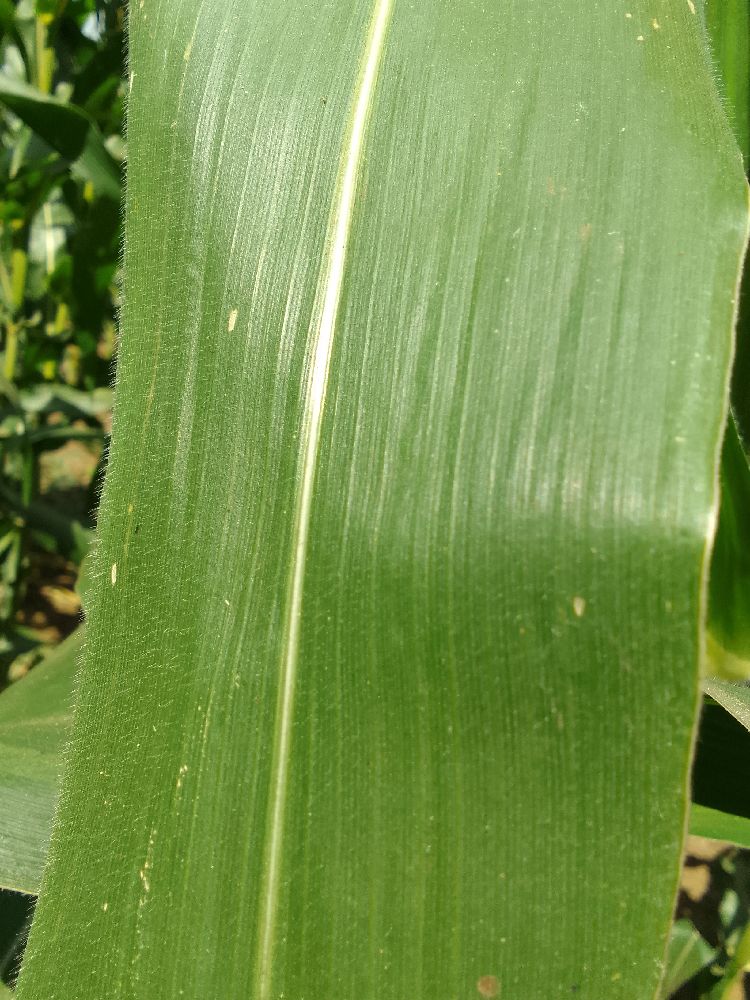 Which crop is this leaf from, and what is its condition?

maize, healthy
